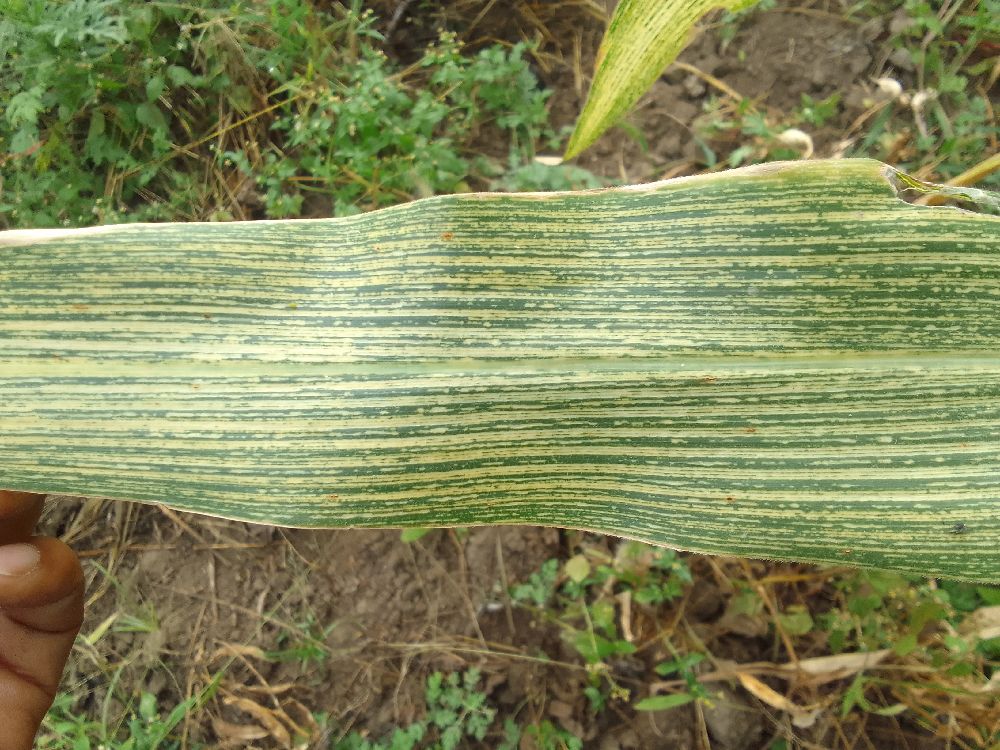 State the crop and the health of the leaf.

maize, maize streak virus
